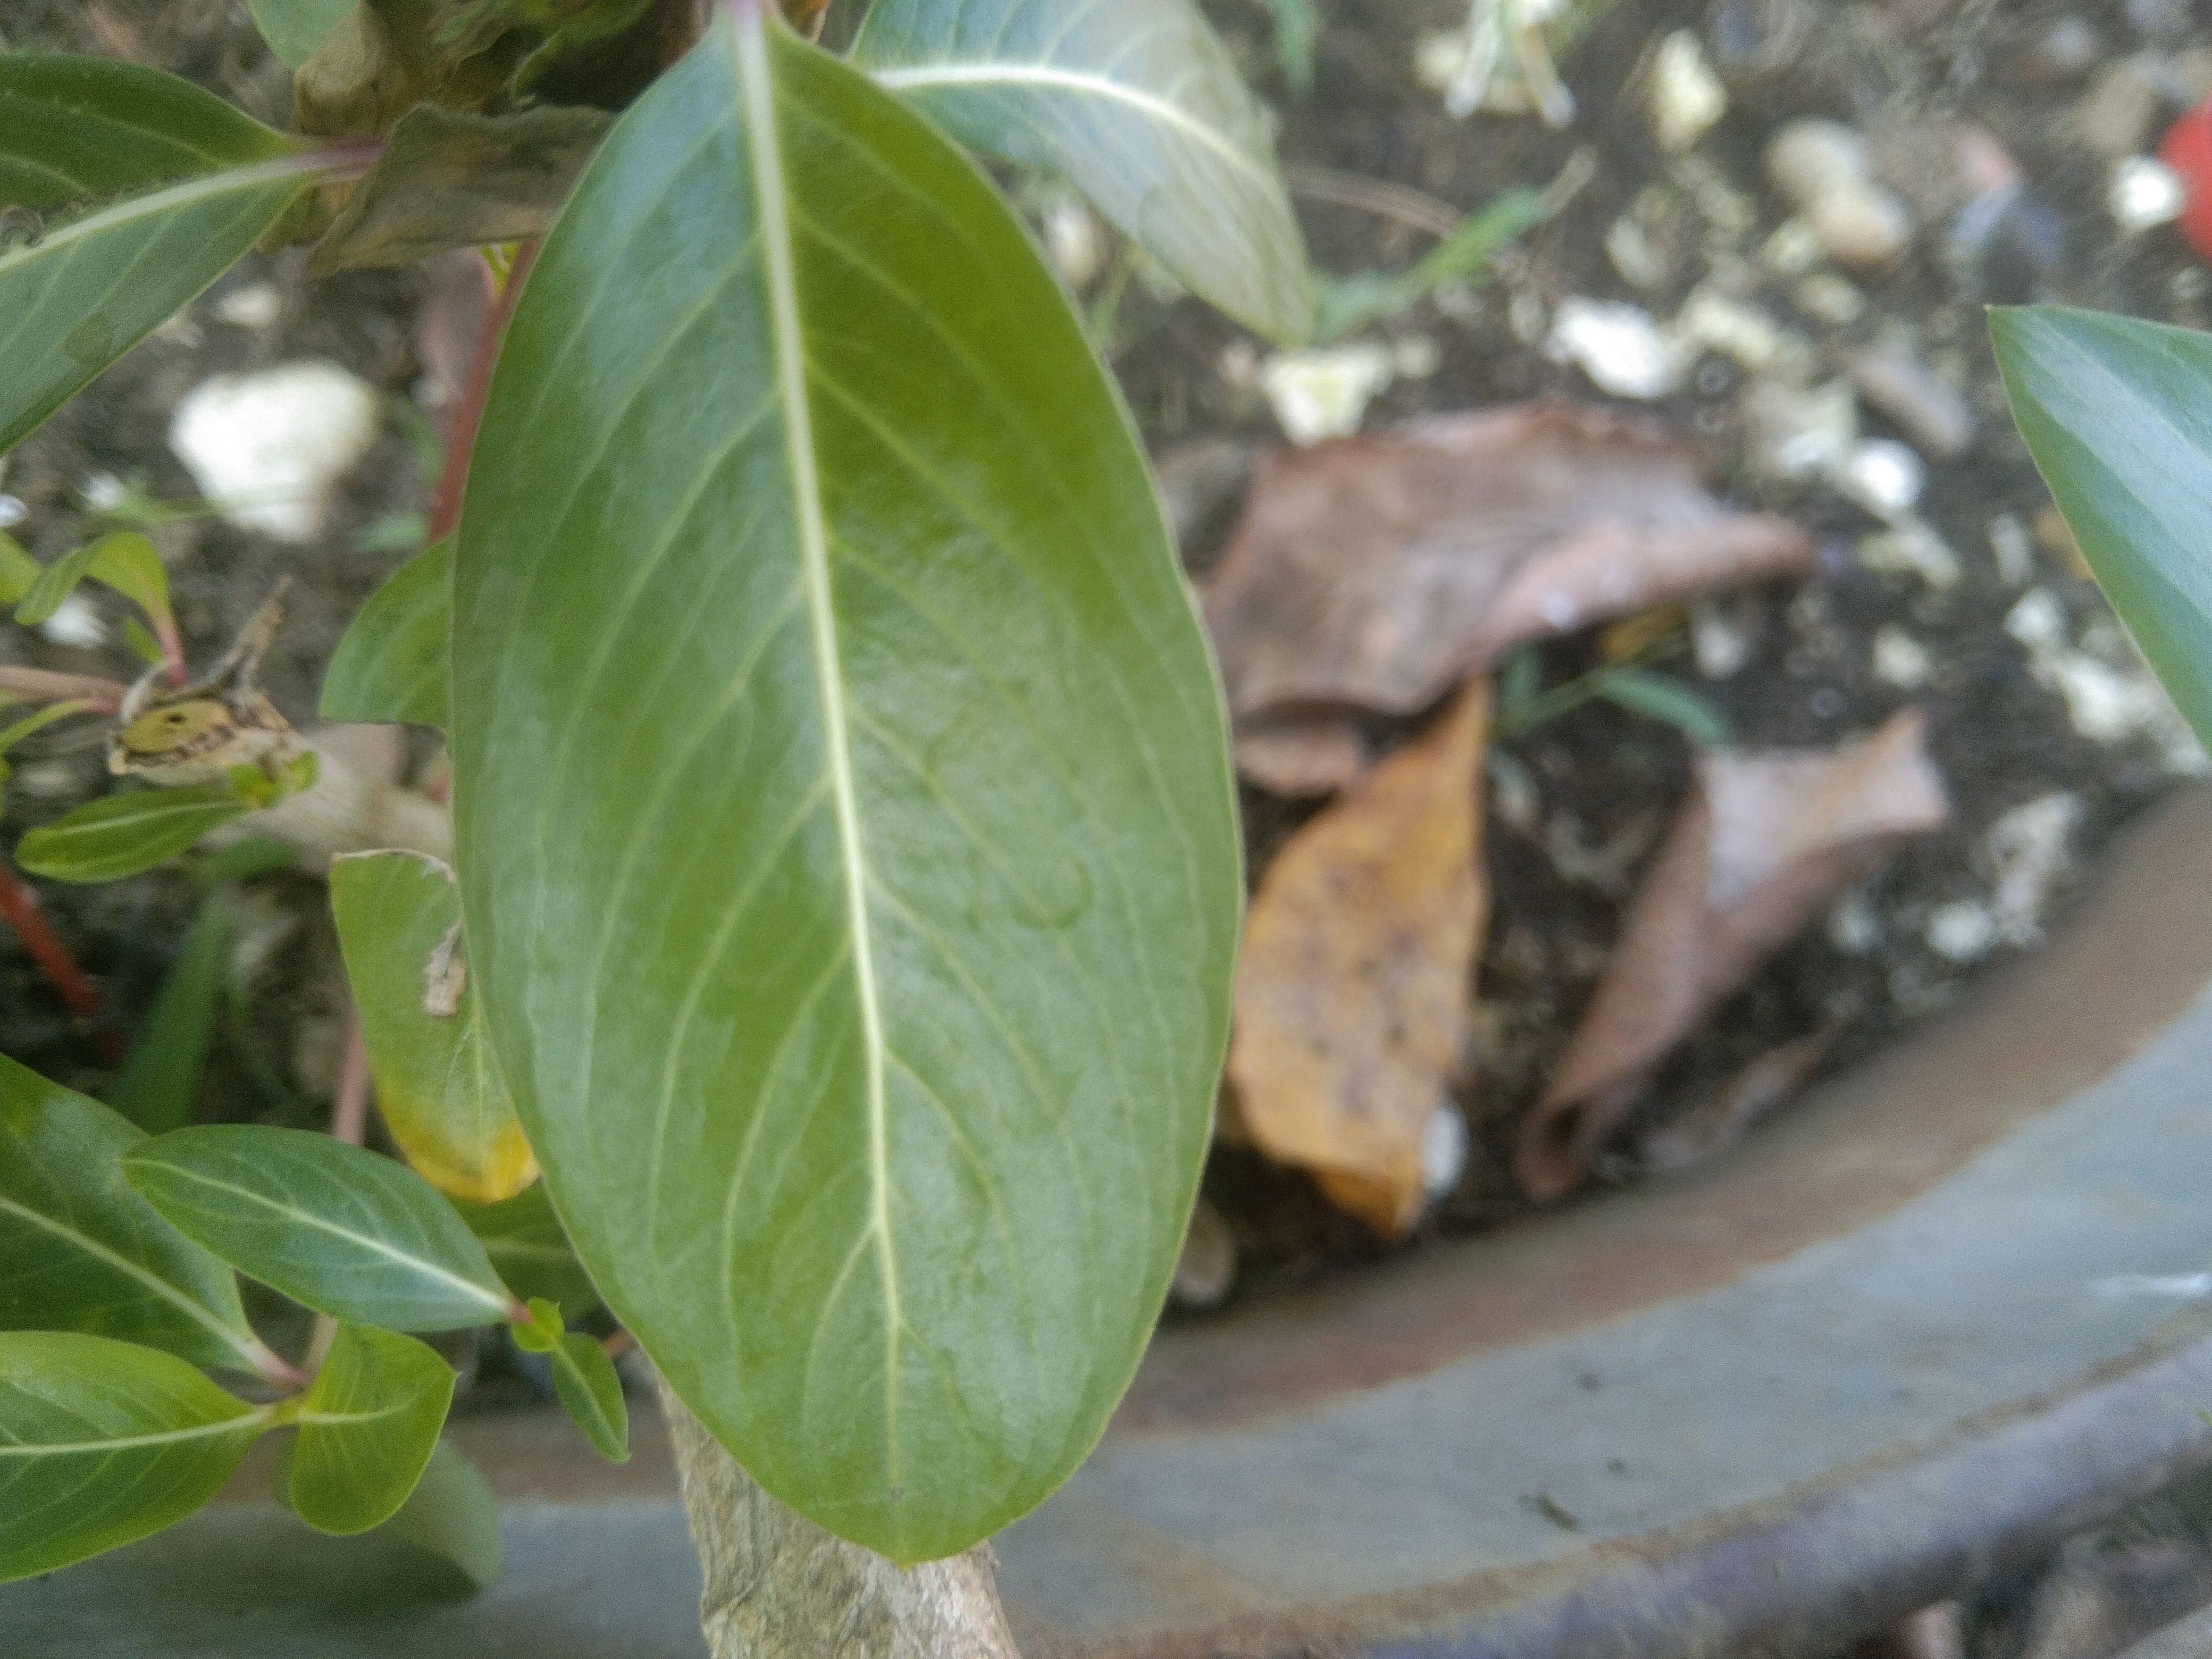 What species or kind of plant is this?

rose periwinkle
